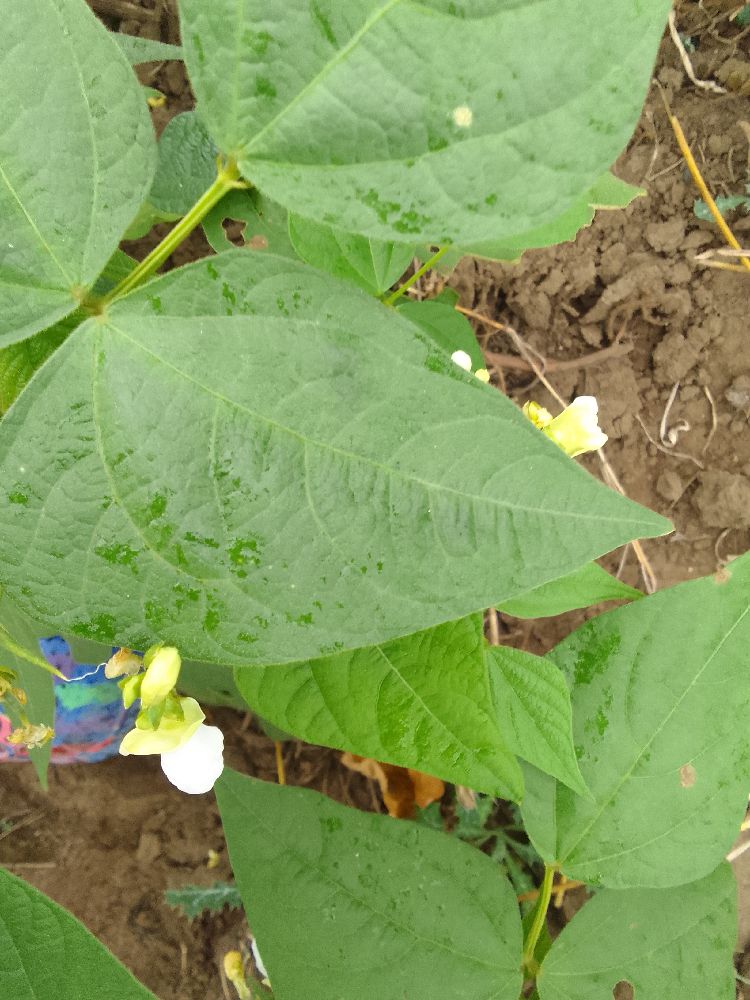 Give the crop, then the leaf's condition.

common bean, healthy
